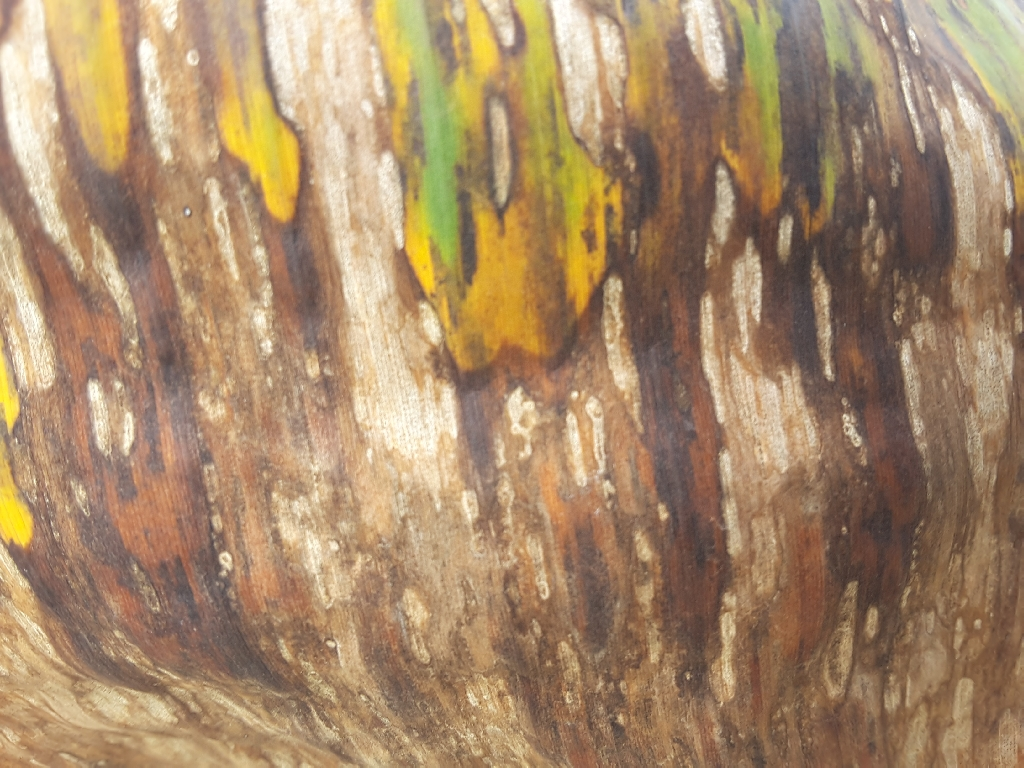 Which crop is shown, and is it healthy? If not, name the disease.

banana, black sigatoka
